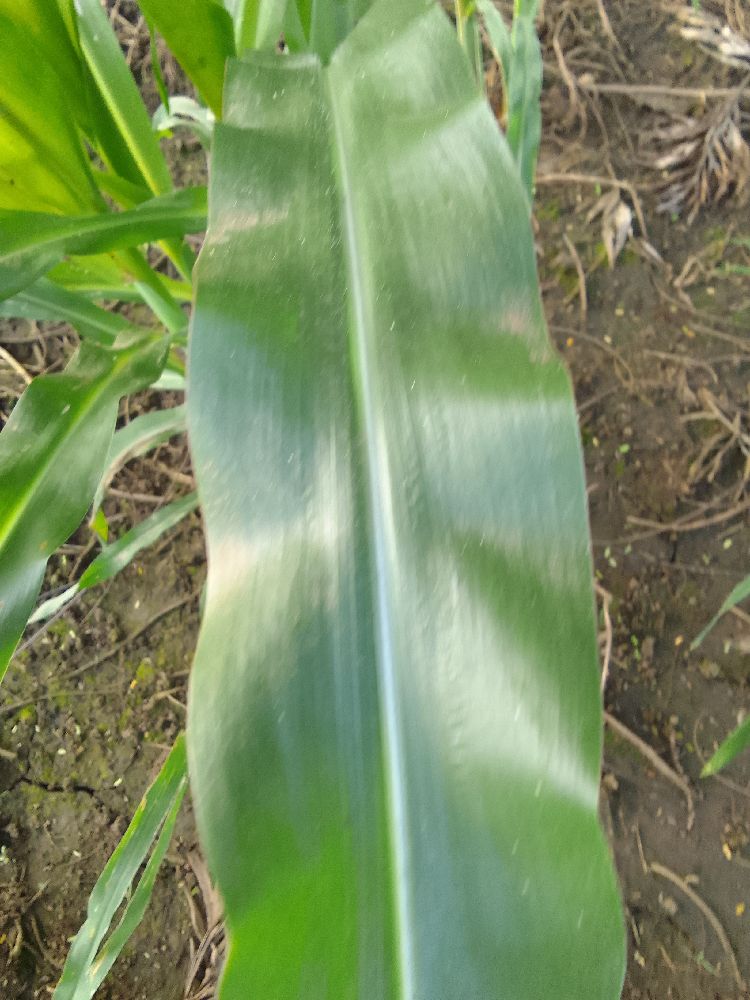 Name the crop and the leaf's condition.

maize, healthy
